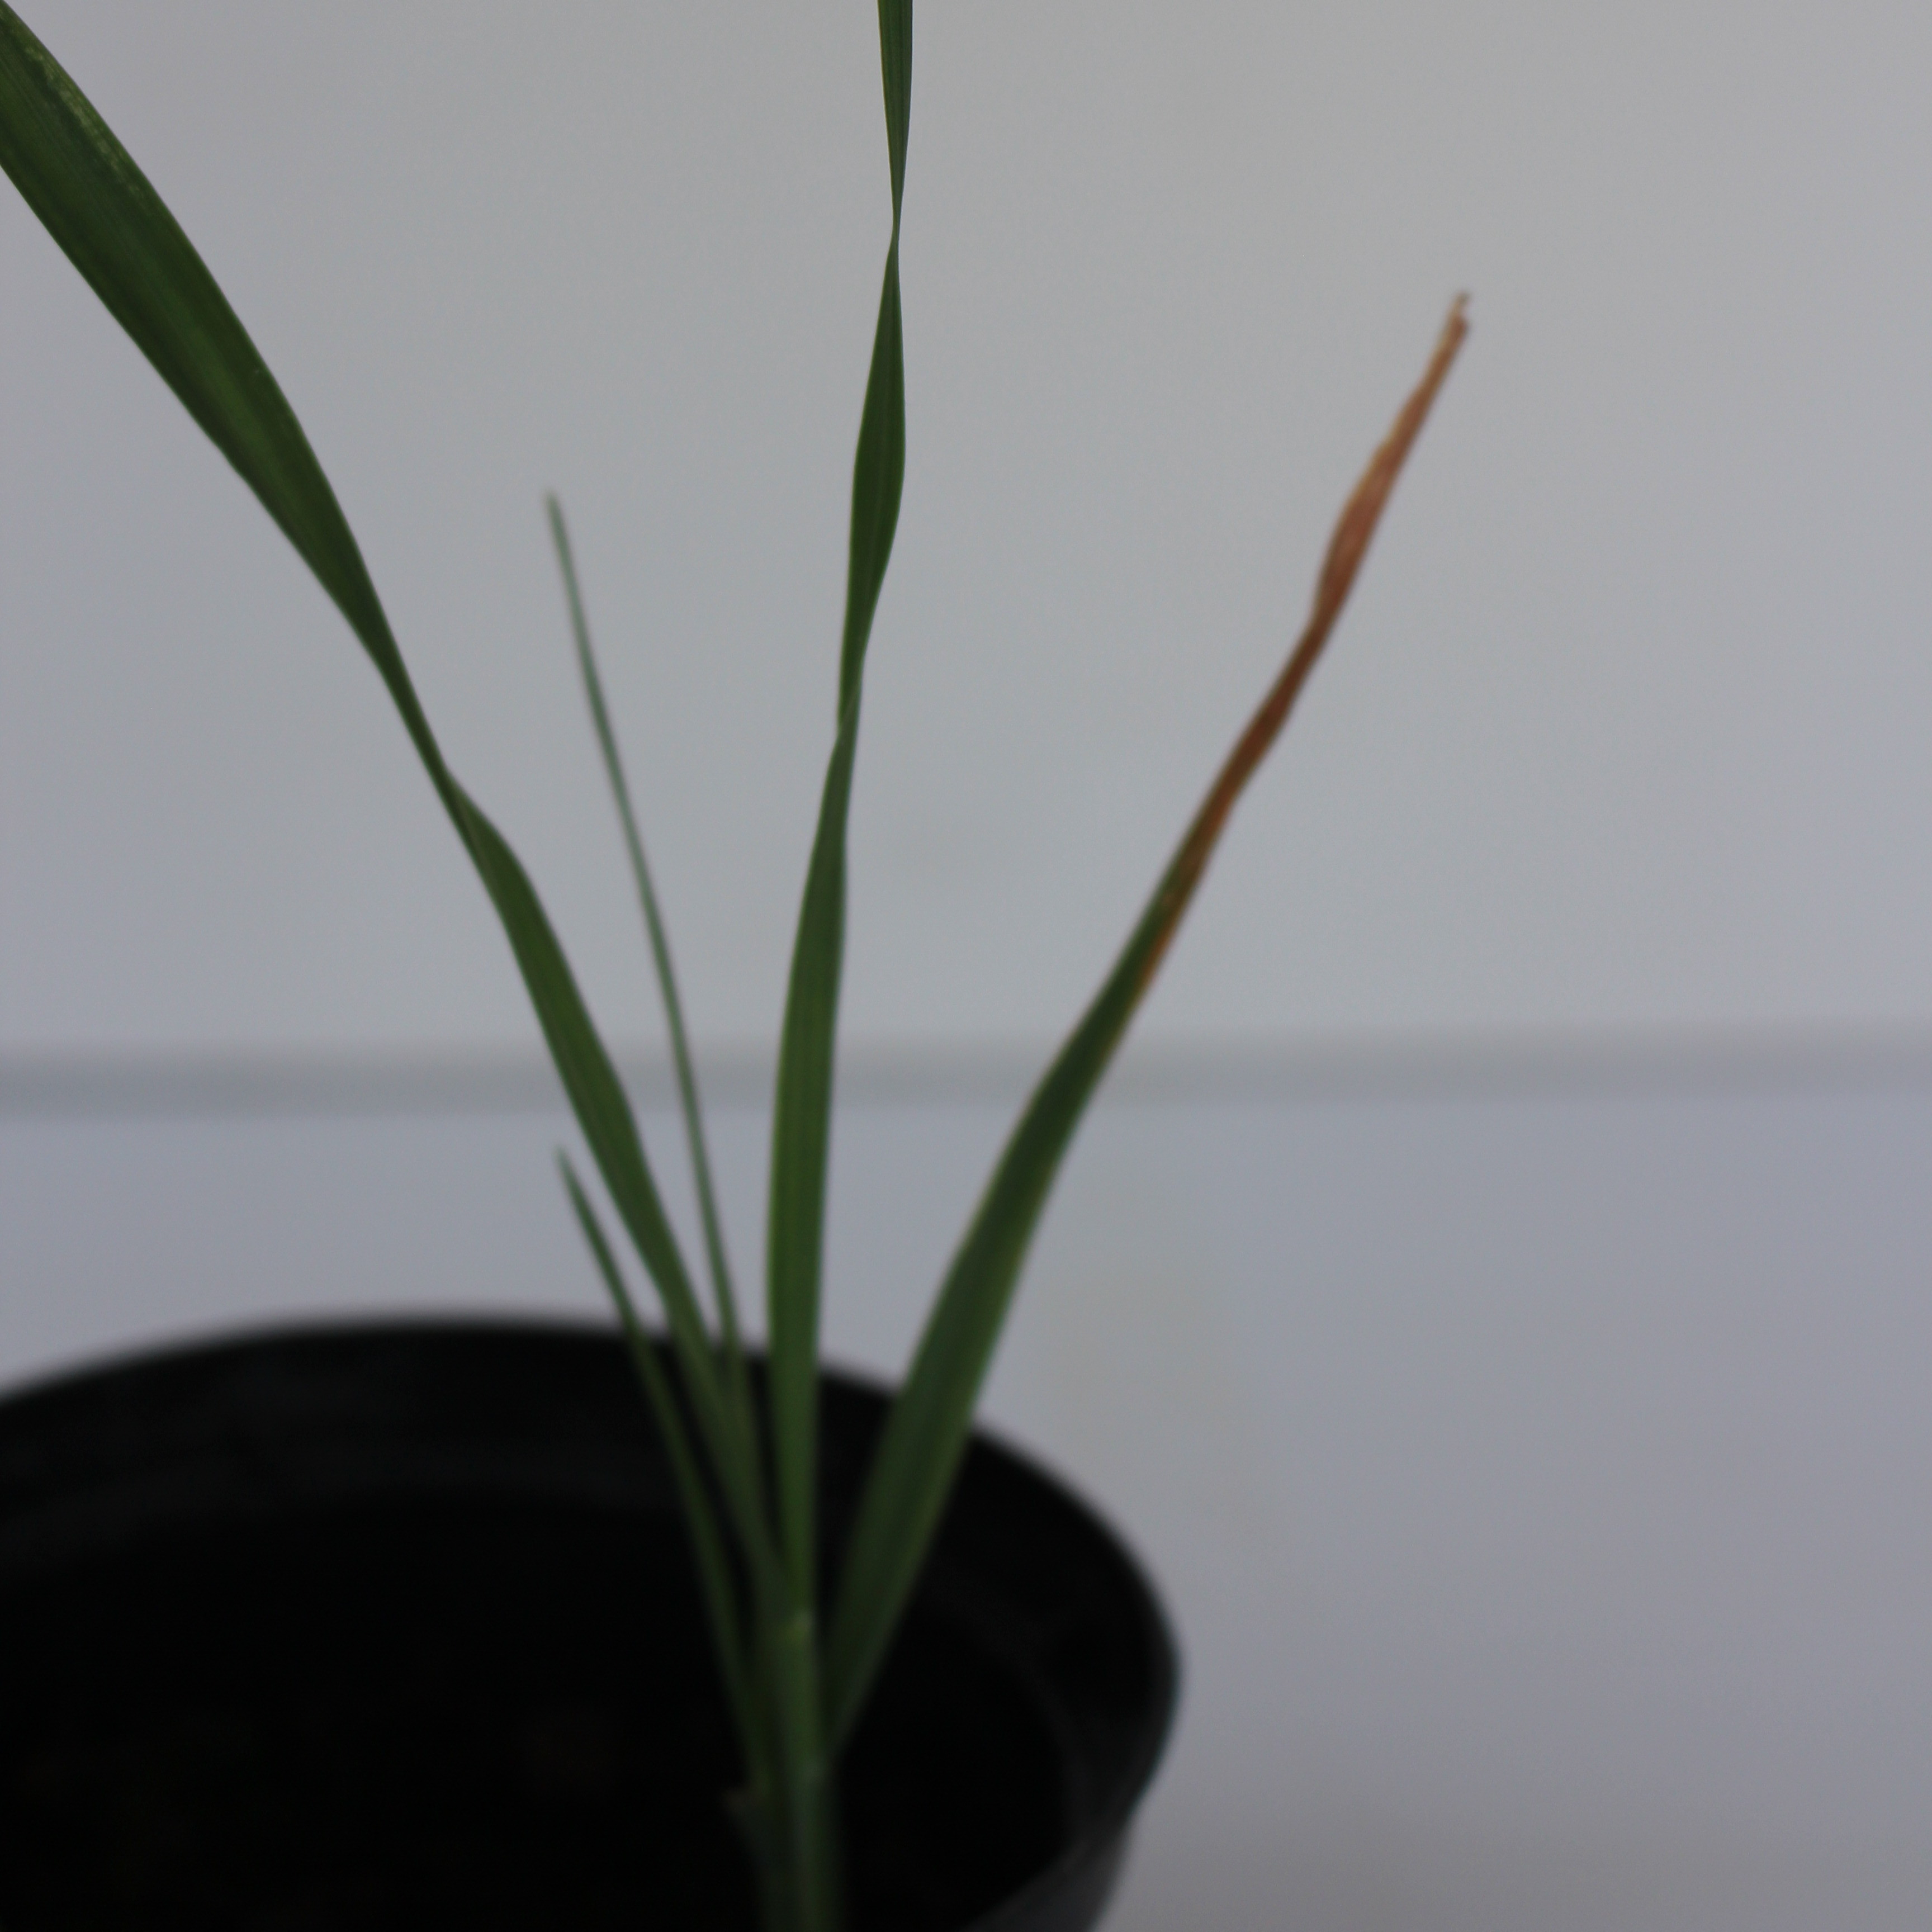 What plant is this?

Avena sterilis
